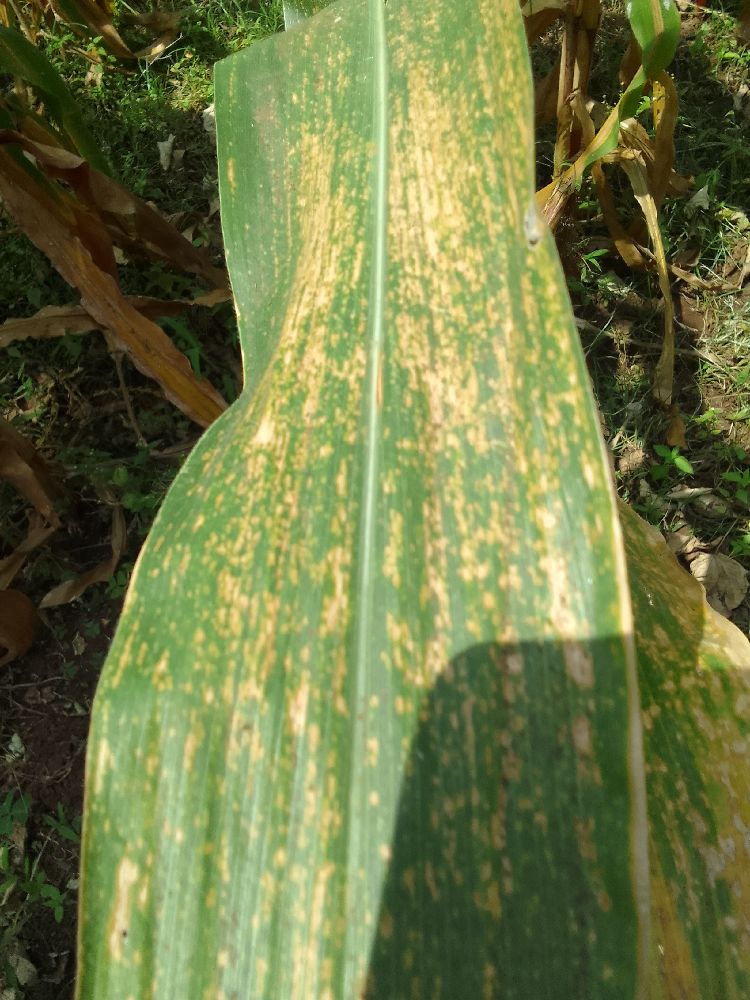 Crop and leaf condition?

maize, maize lethal necrosis
